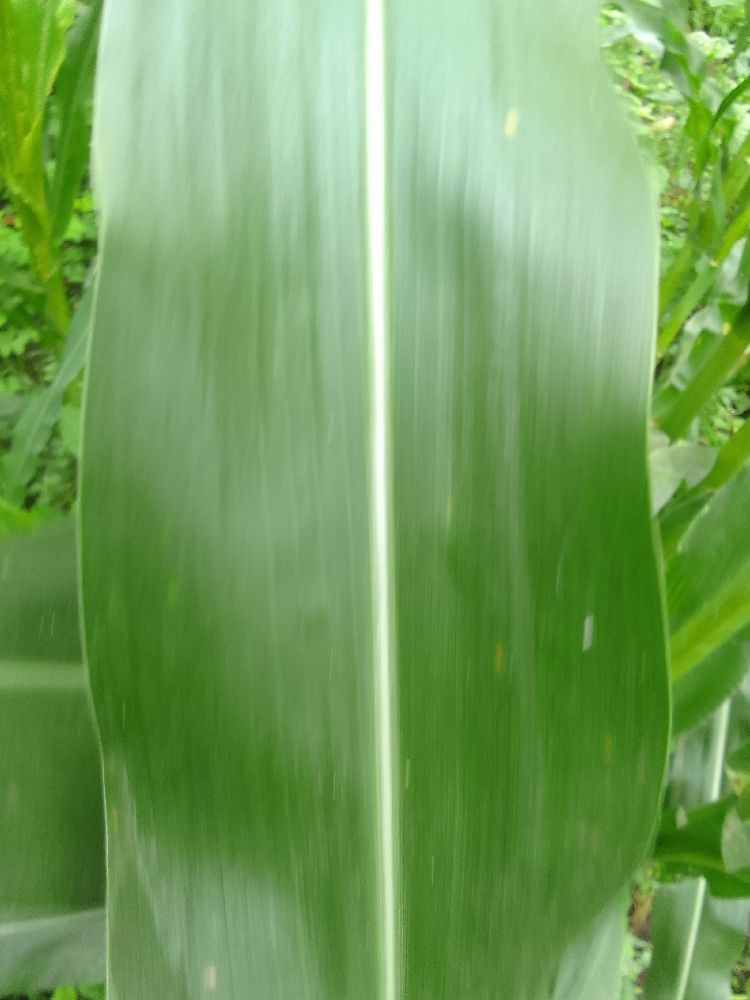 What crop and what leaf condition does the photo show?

maize, healthy
